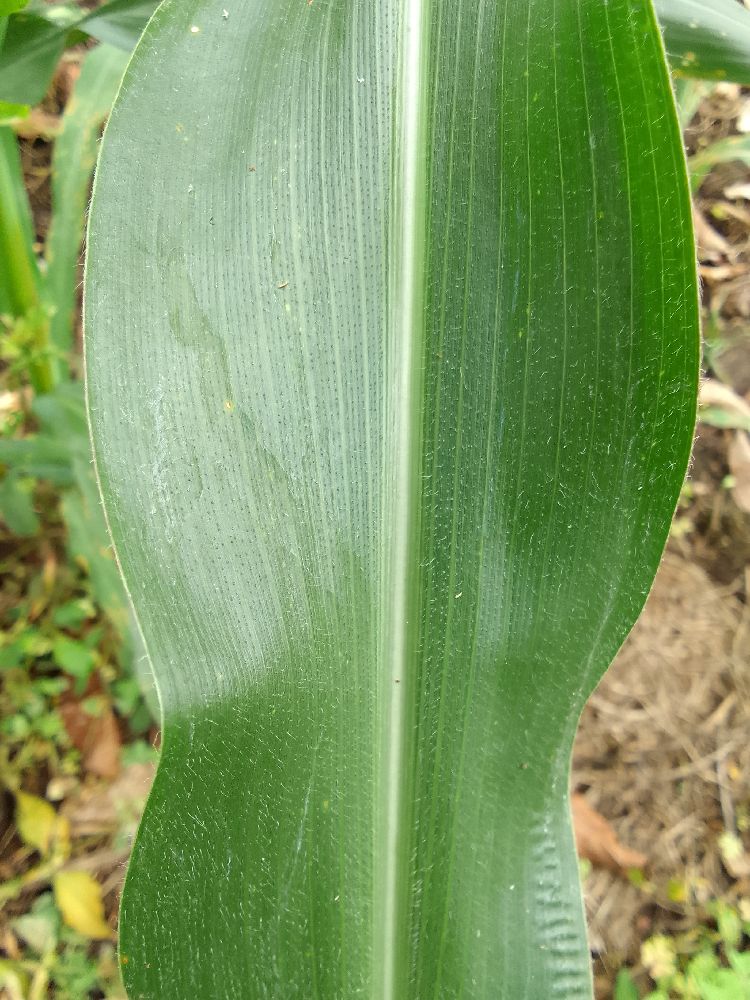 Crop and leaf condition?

maize, healthy
